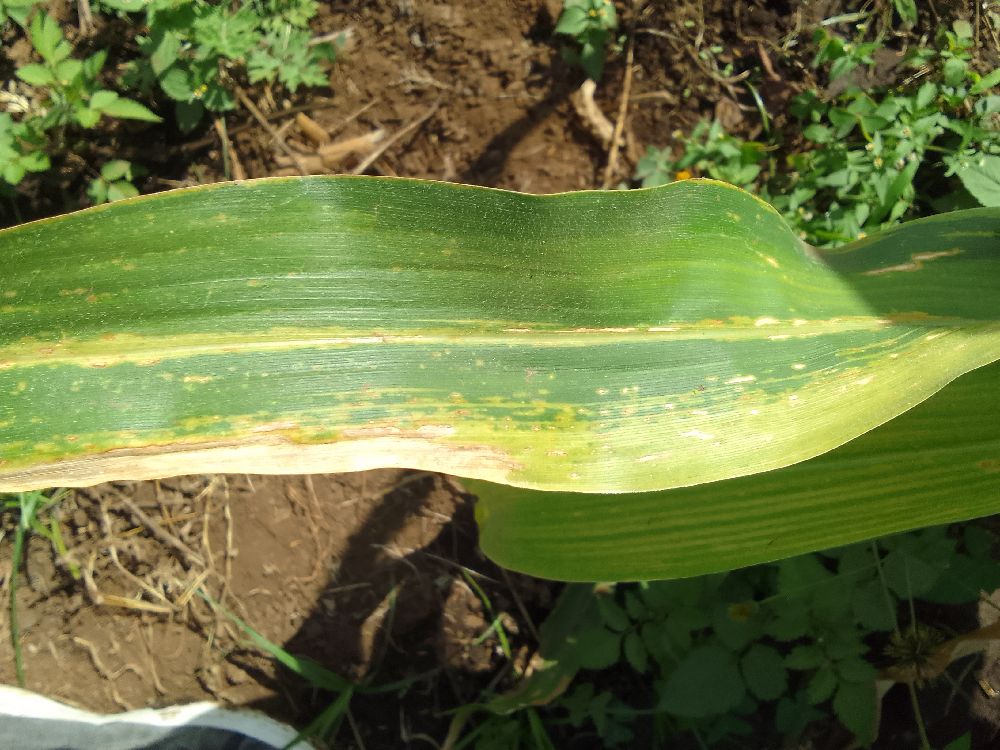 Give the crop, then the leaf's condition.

maize, maize lethal necrosis
